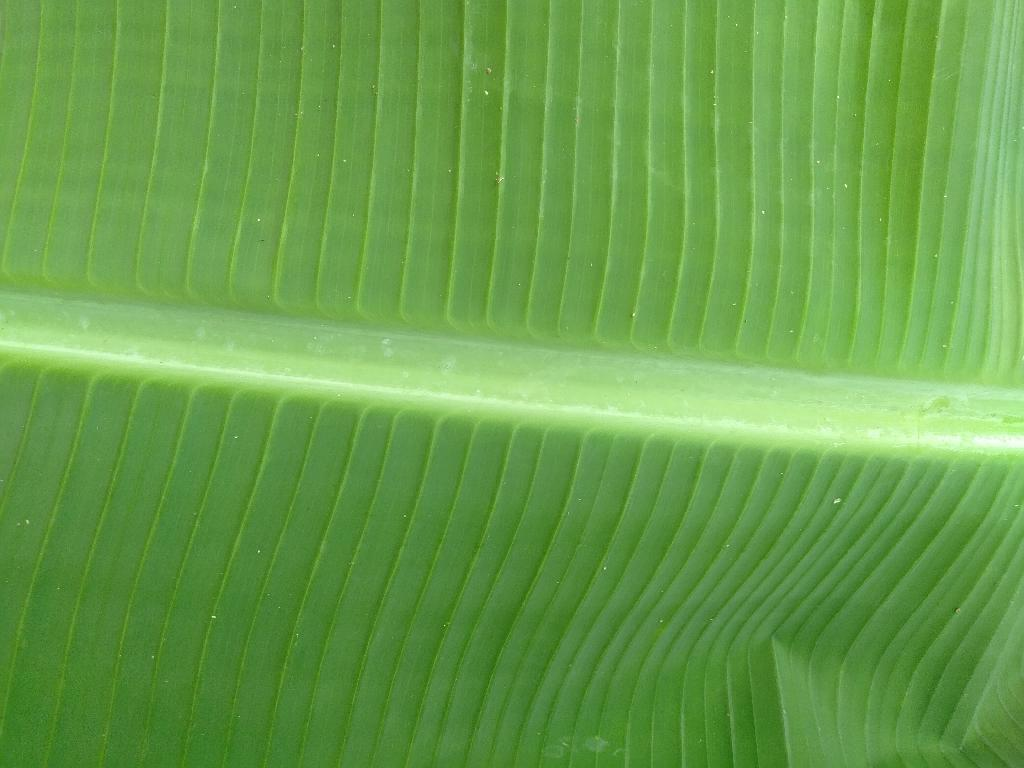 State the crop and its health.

banana, healthy
